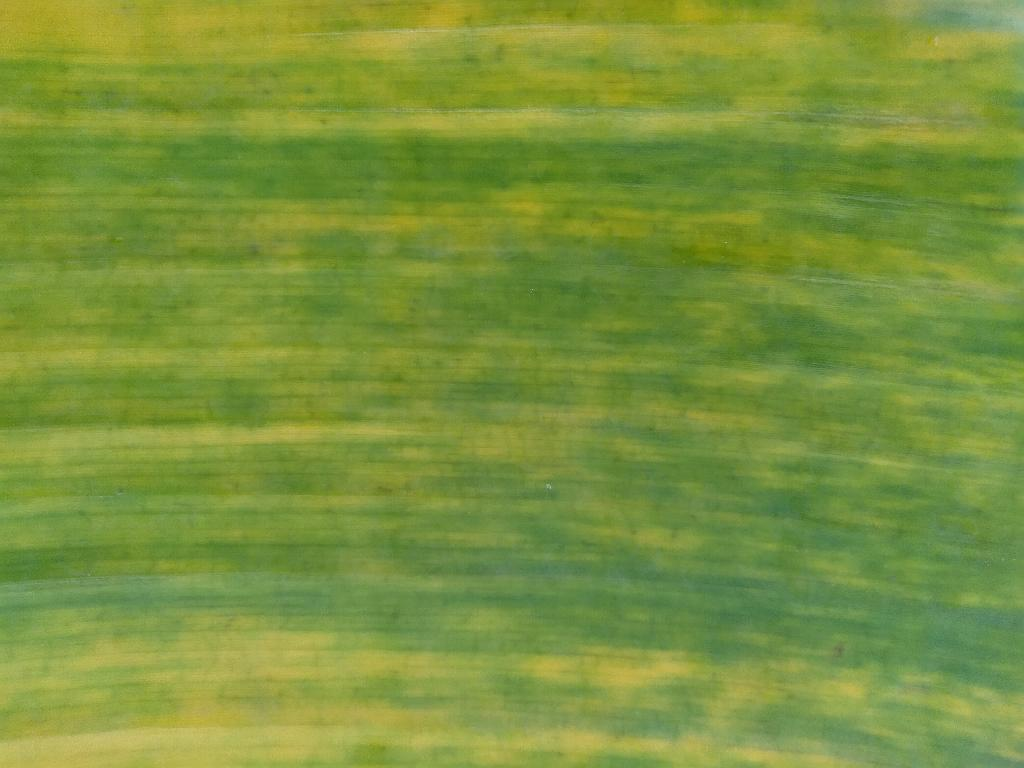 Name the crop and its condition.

banana, fusarium wilt race 1
